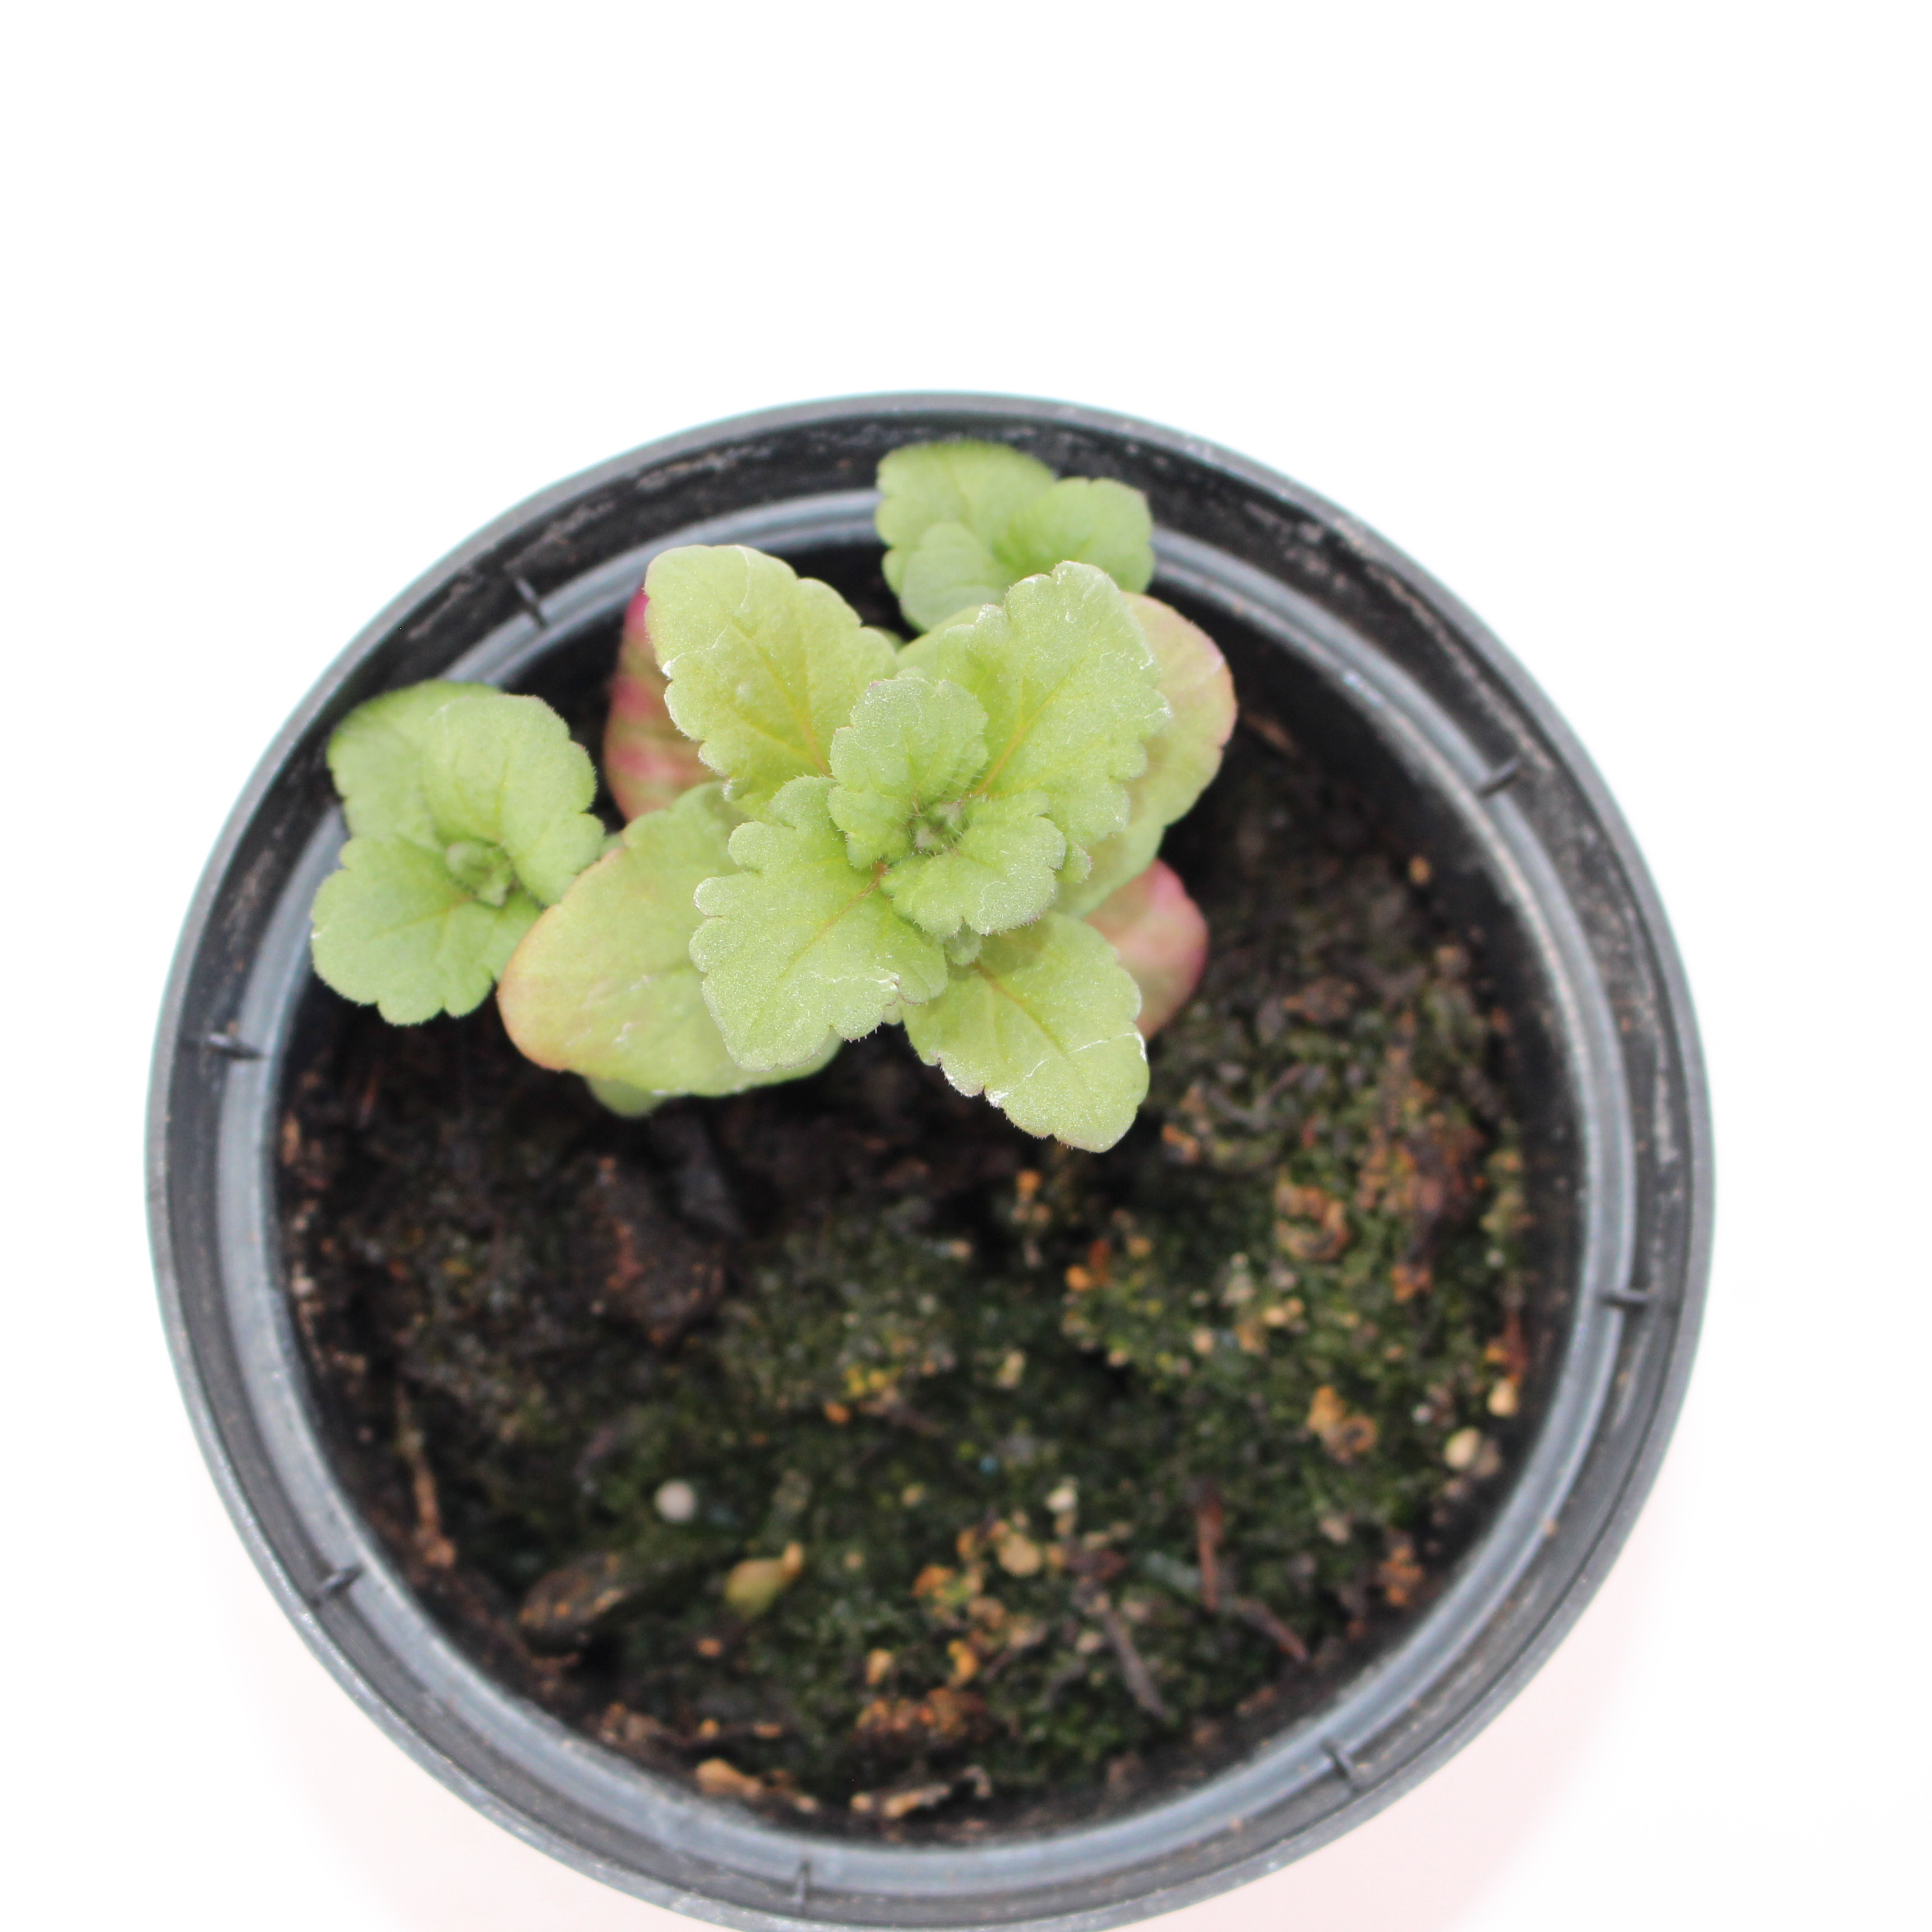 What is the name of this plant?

Veronica persica
